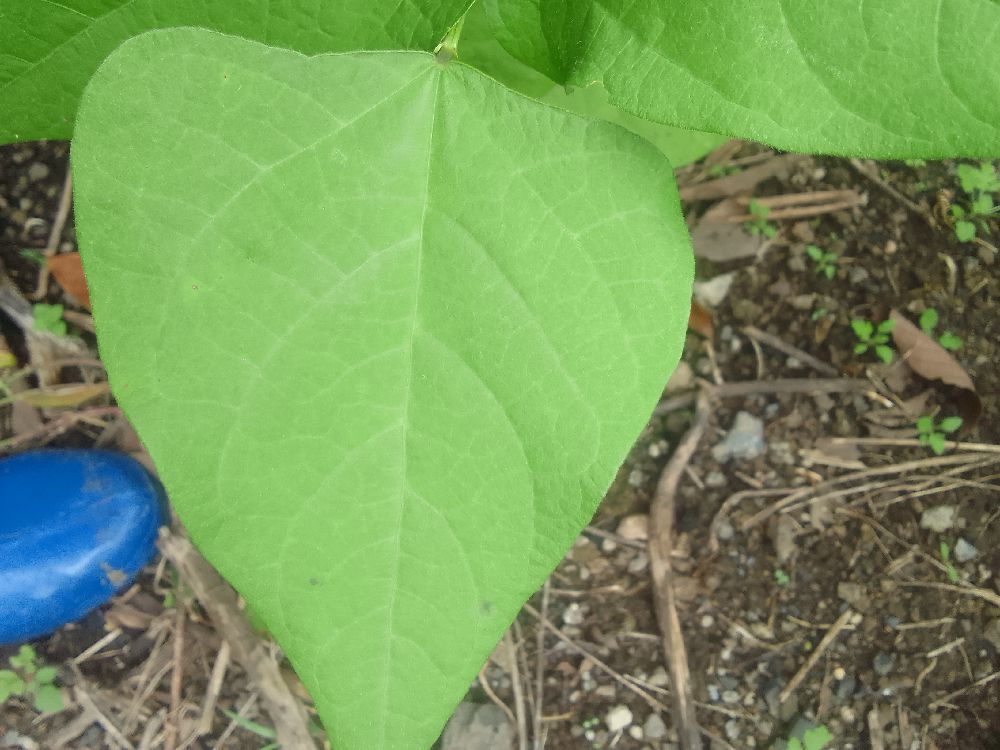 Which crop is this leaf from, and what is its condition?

common bean, healthy
